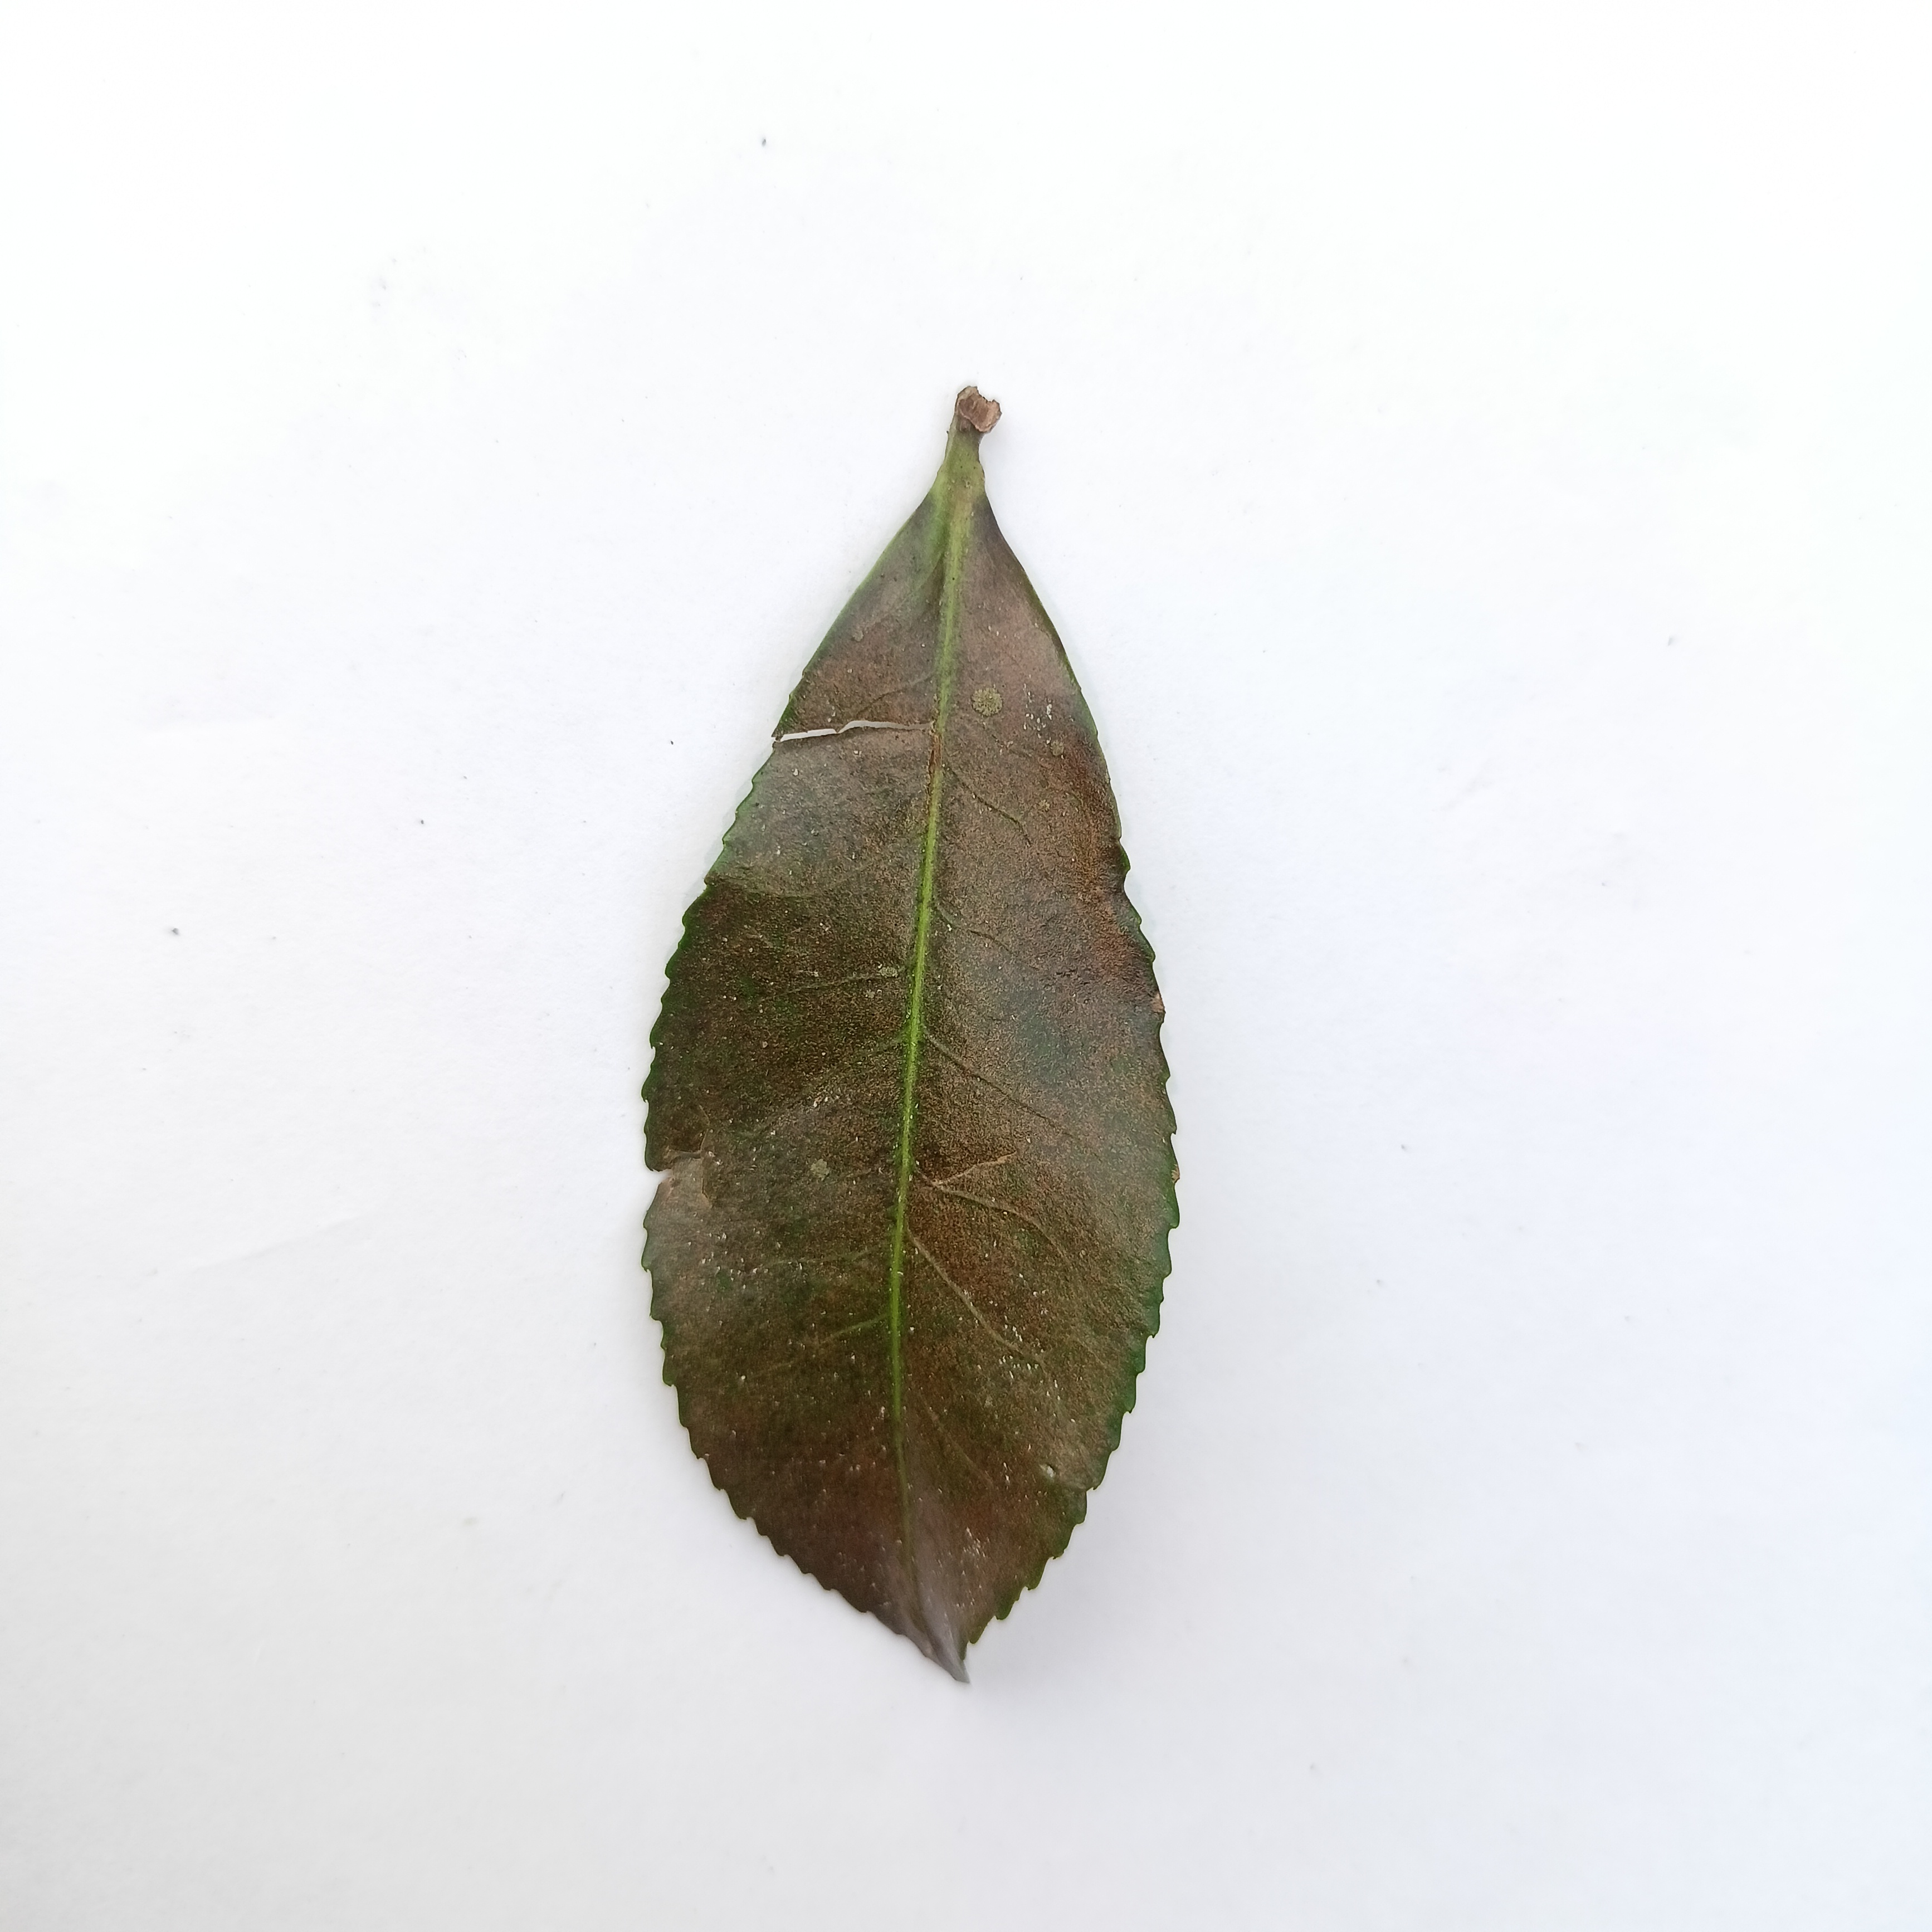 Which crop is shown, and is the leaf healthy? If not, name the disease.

tea, red rust
